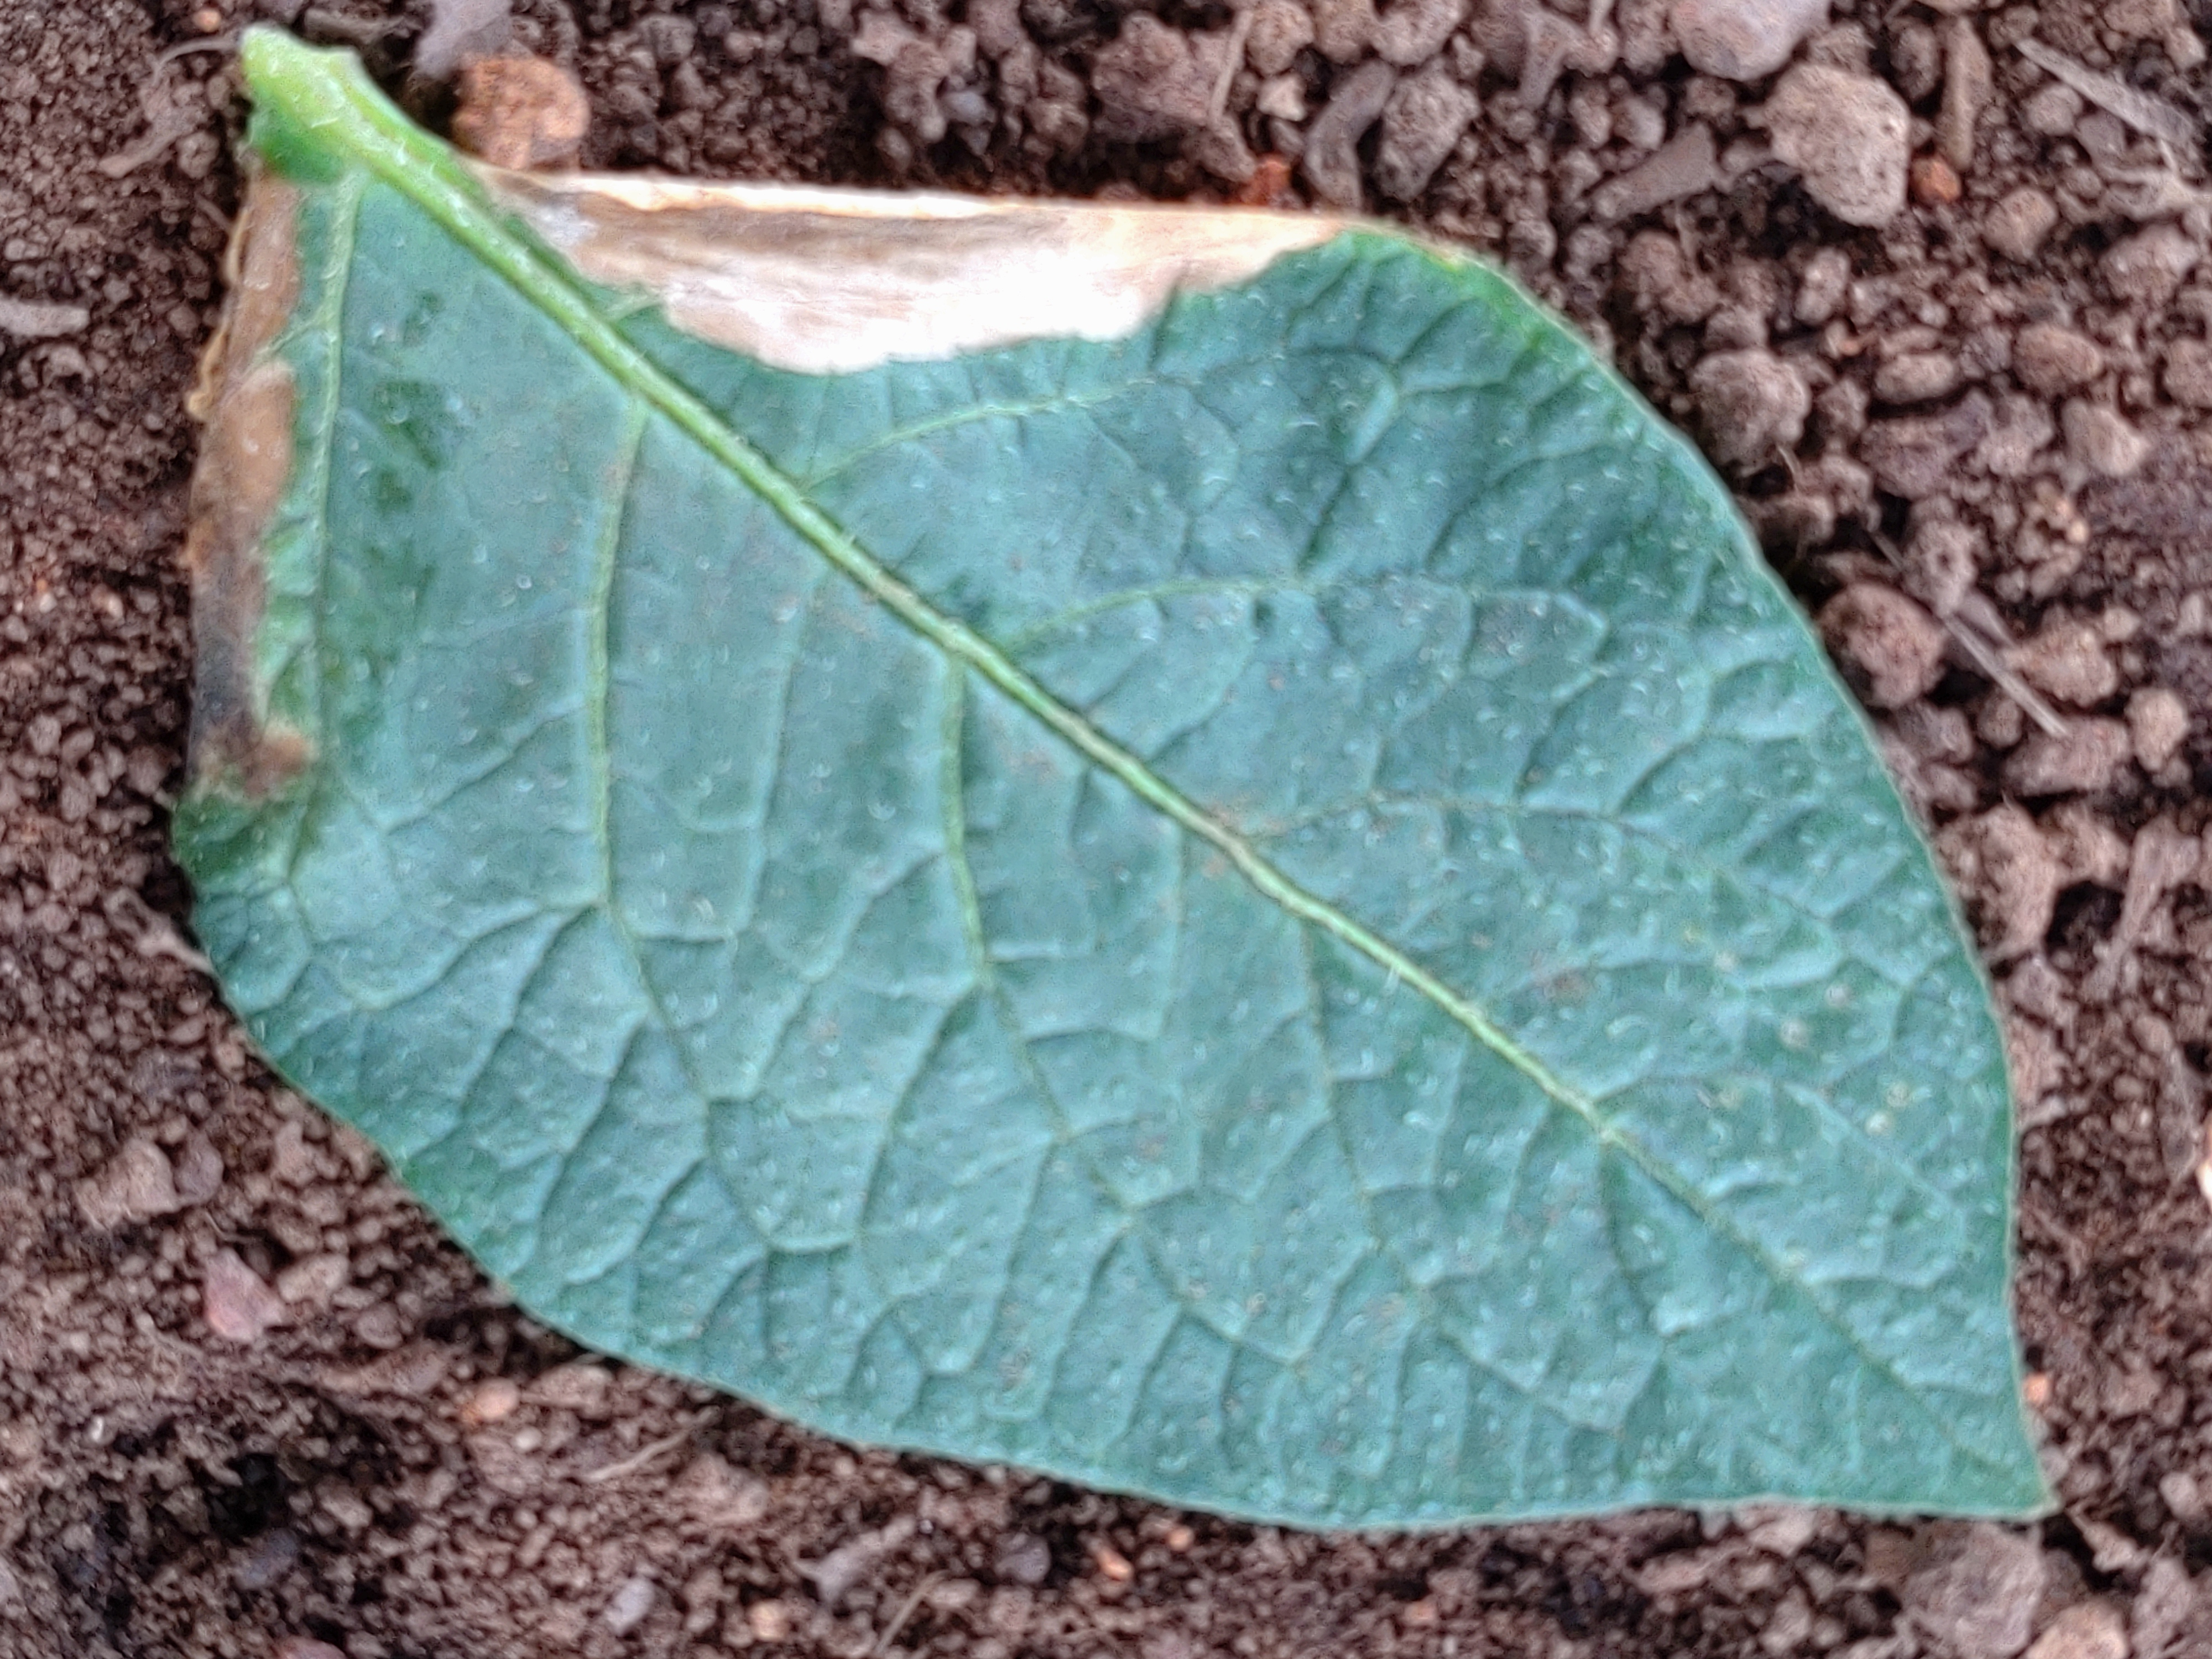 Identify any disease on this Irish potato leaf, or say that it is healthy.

early blight
